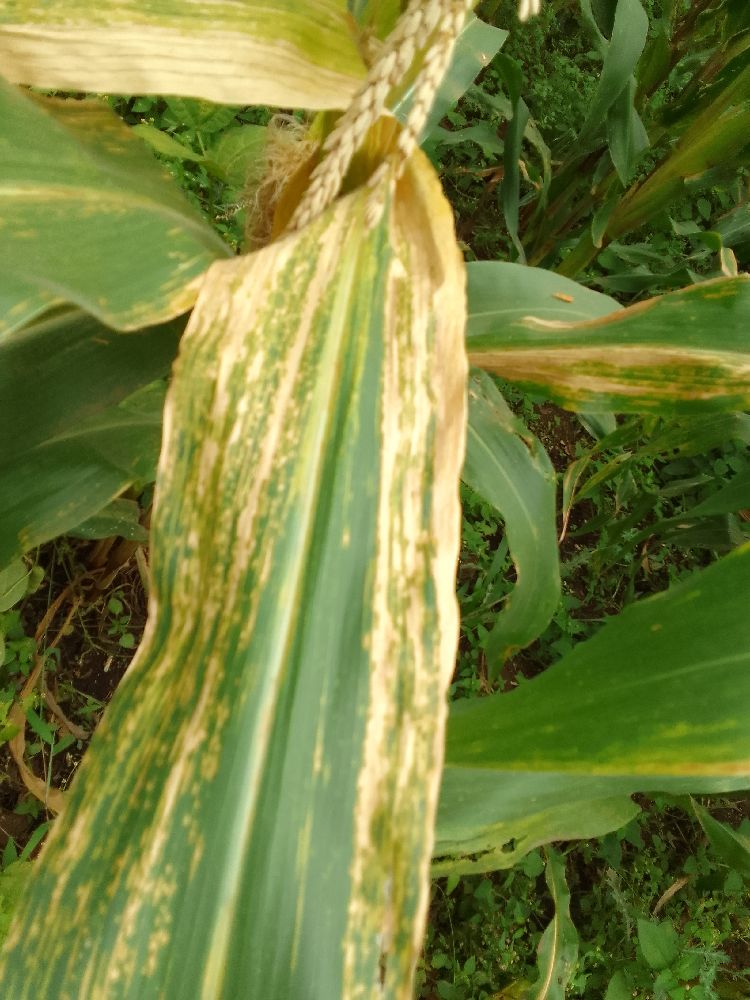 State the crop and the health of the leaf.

maize, maize lethal necrosis
